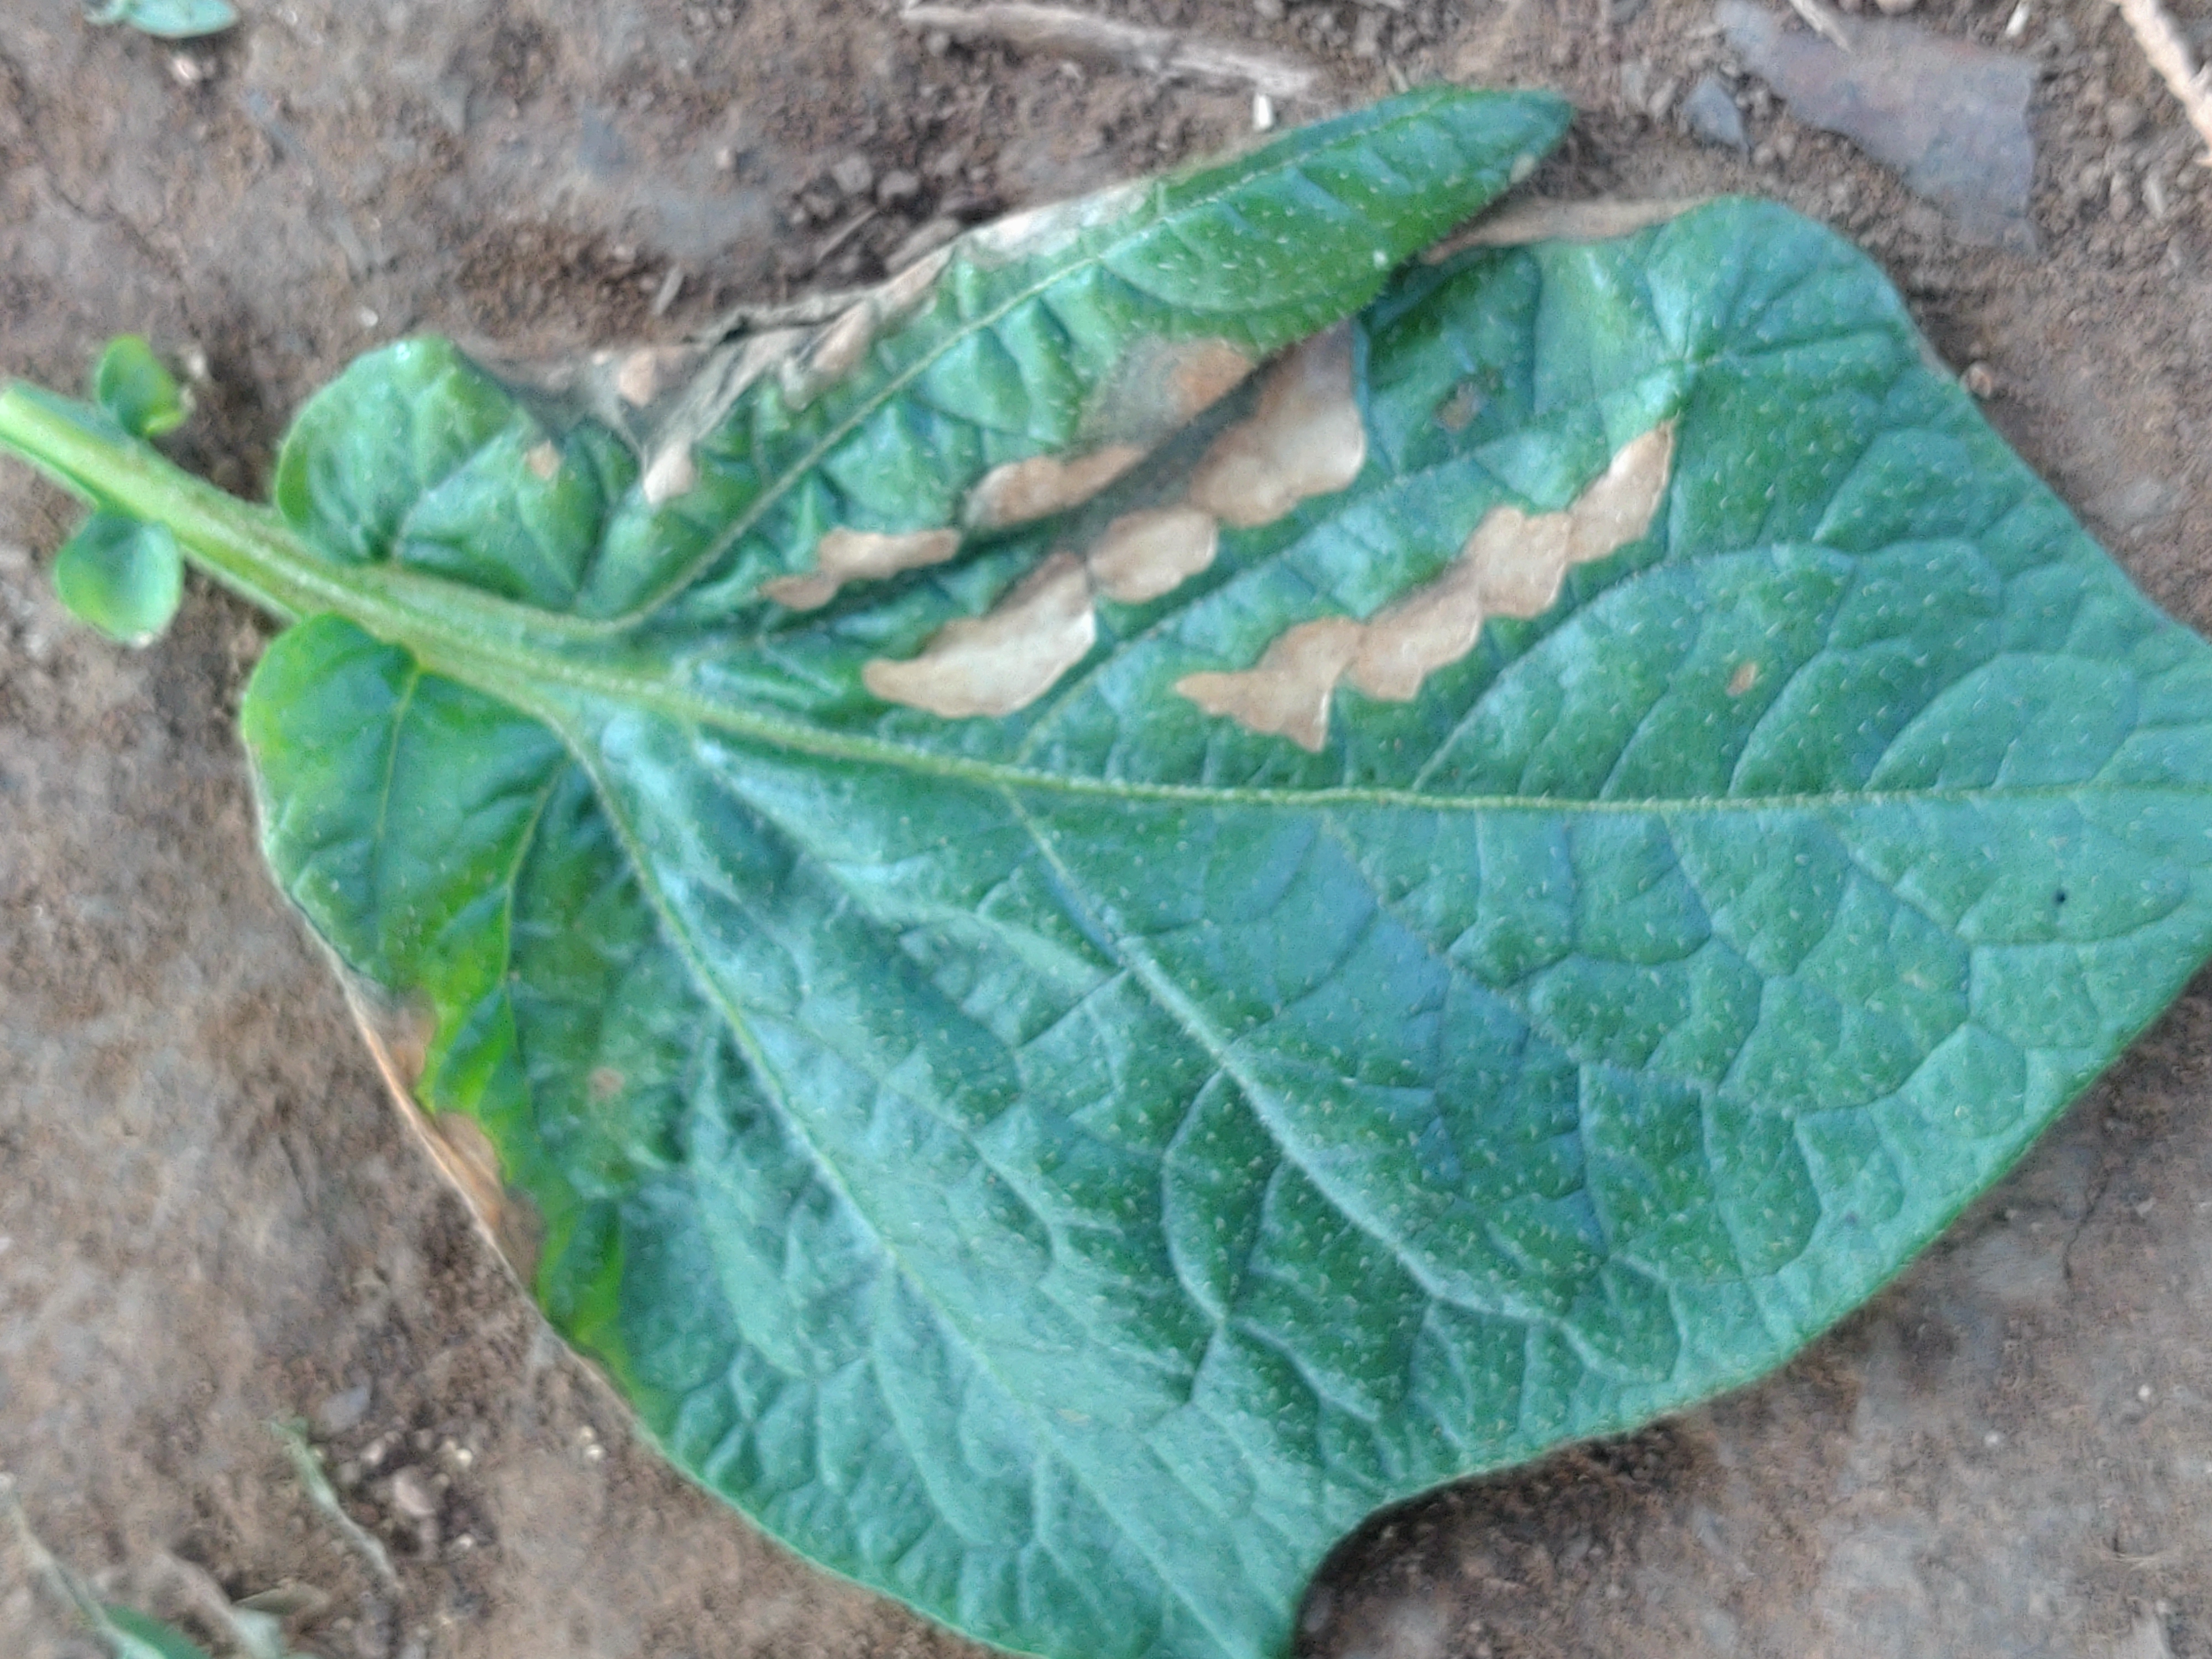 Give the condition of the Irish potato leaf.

early blight
